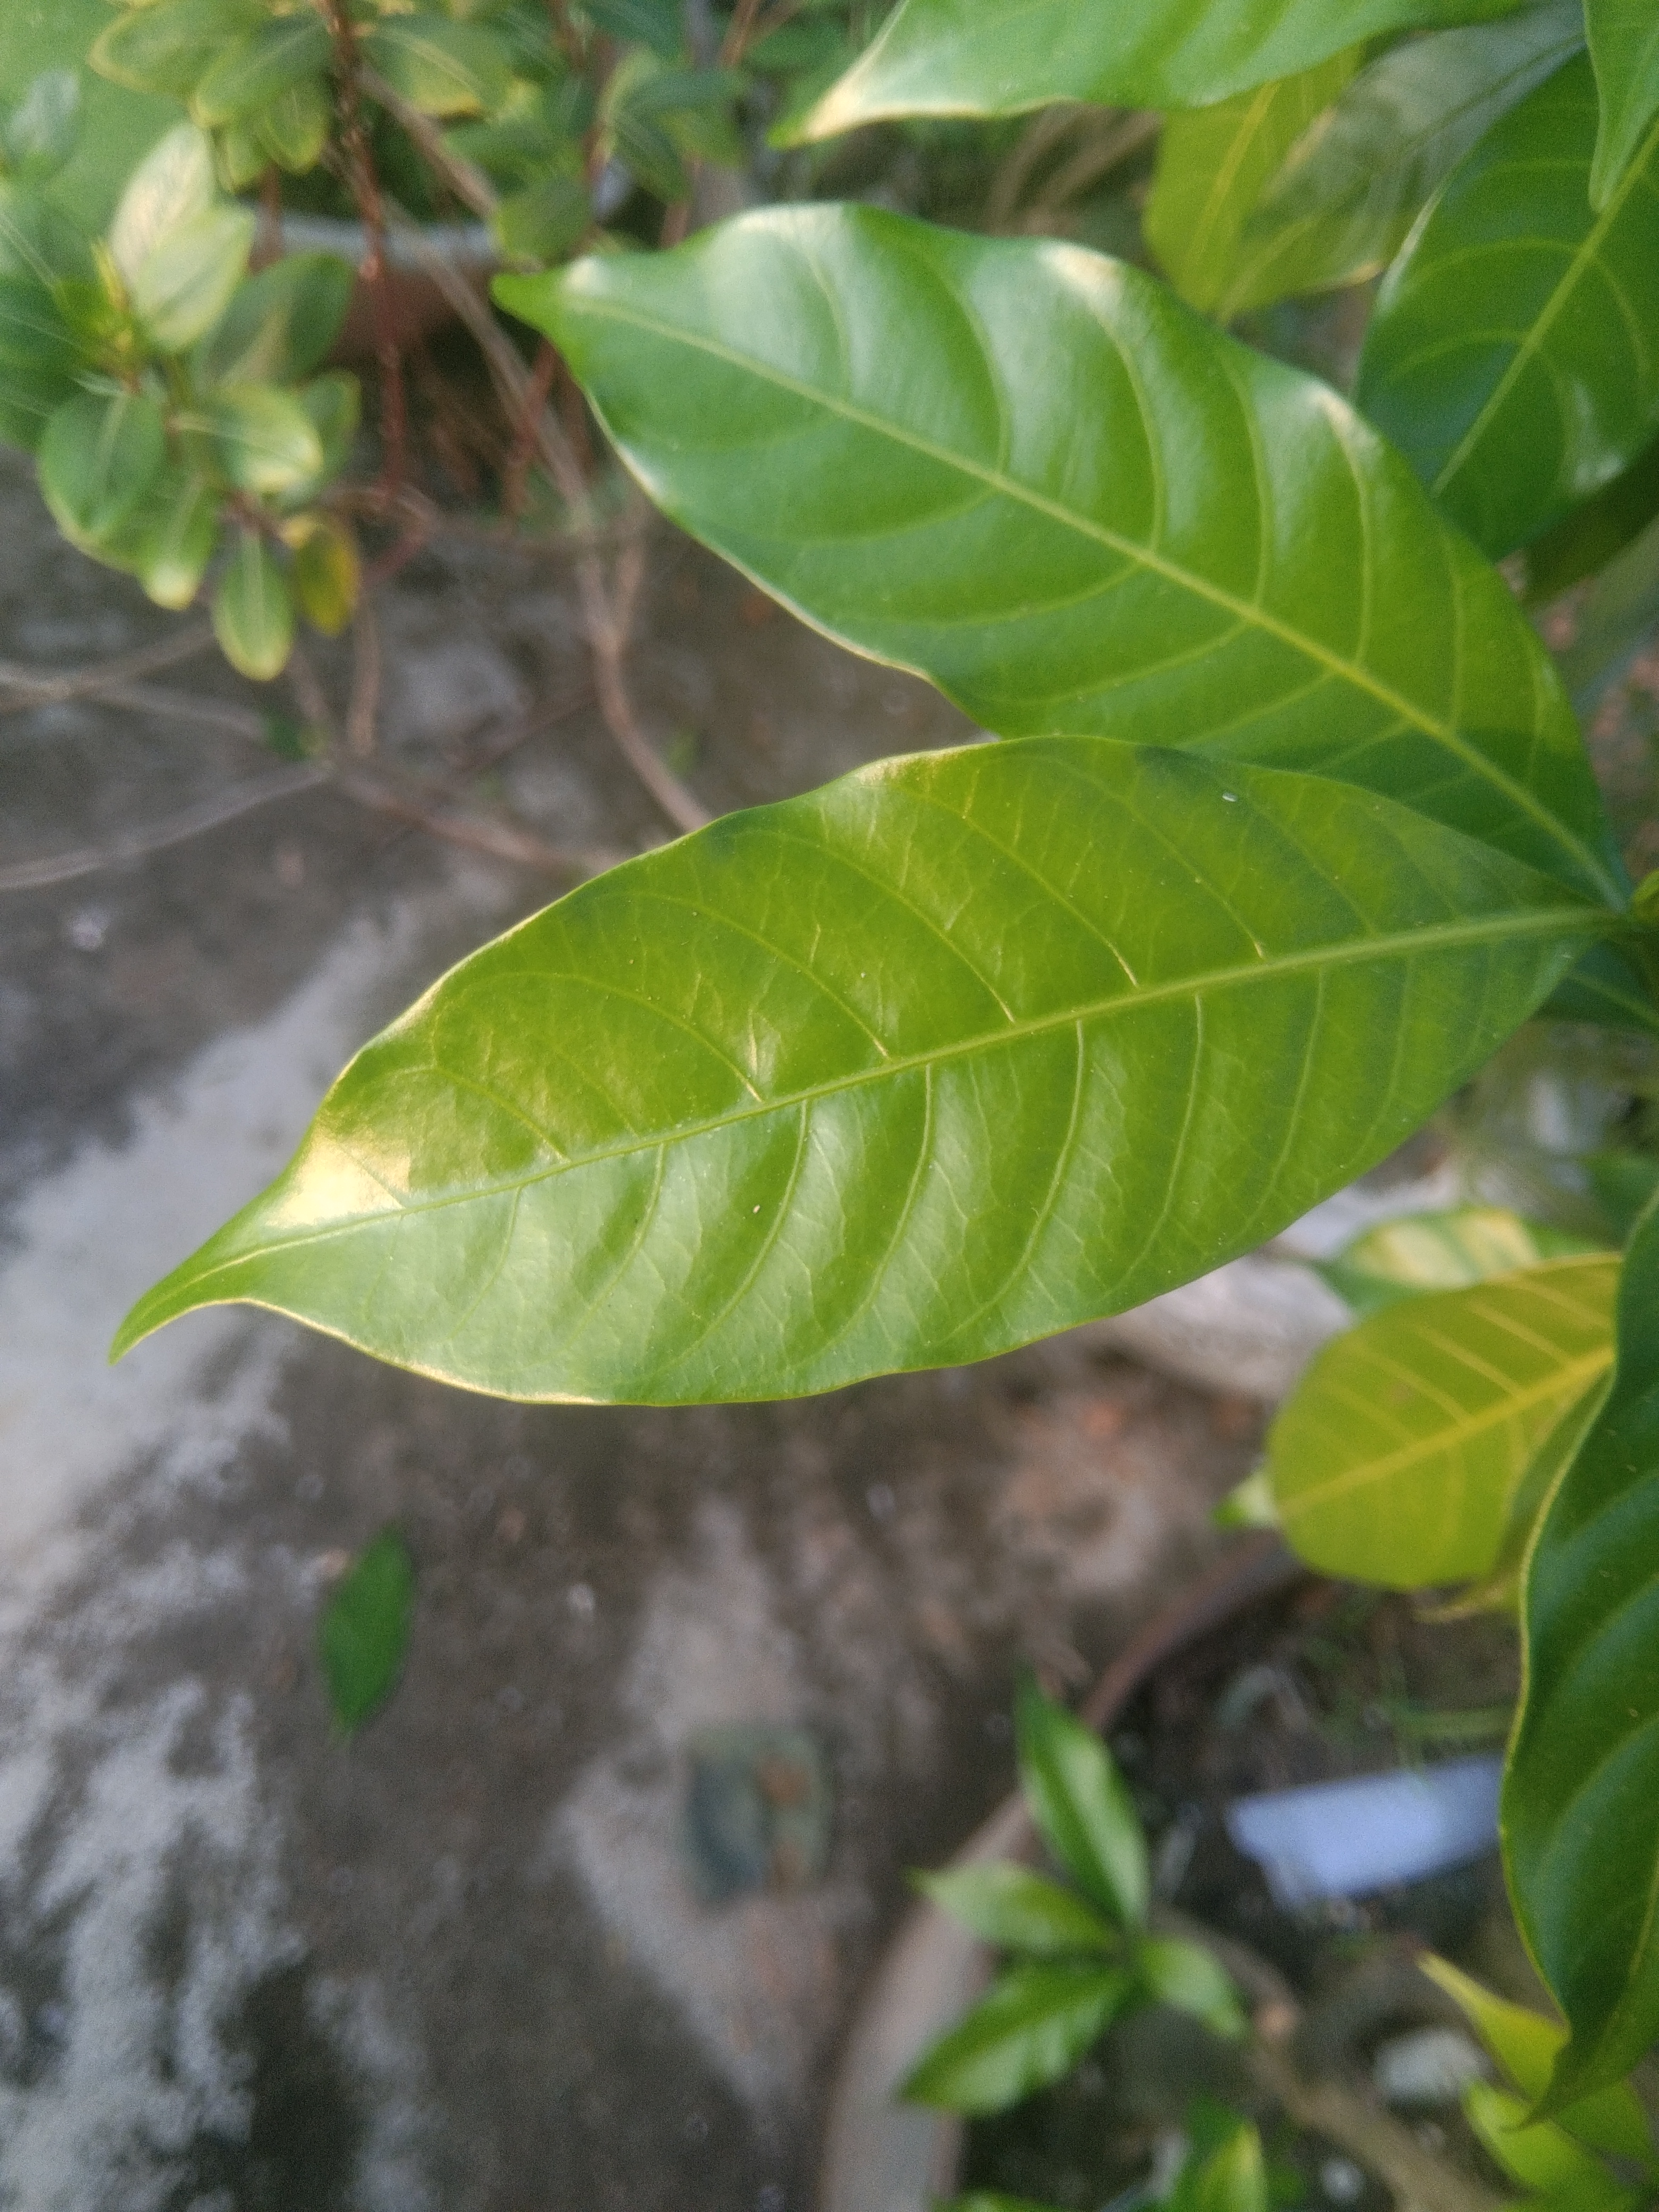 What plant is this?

togor
